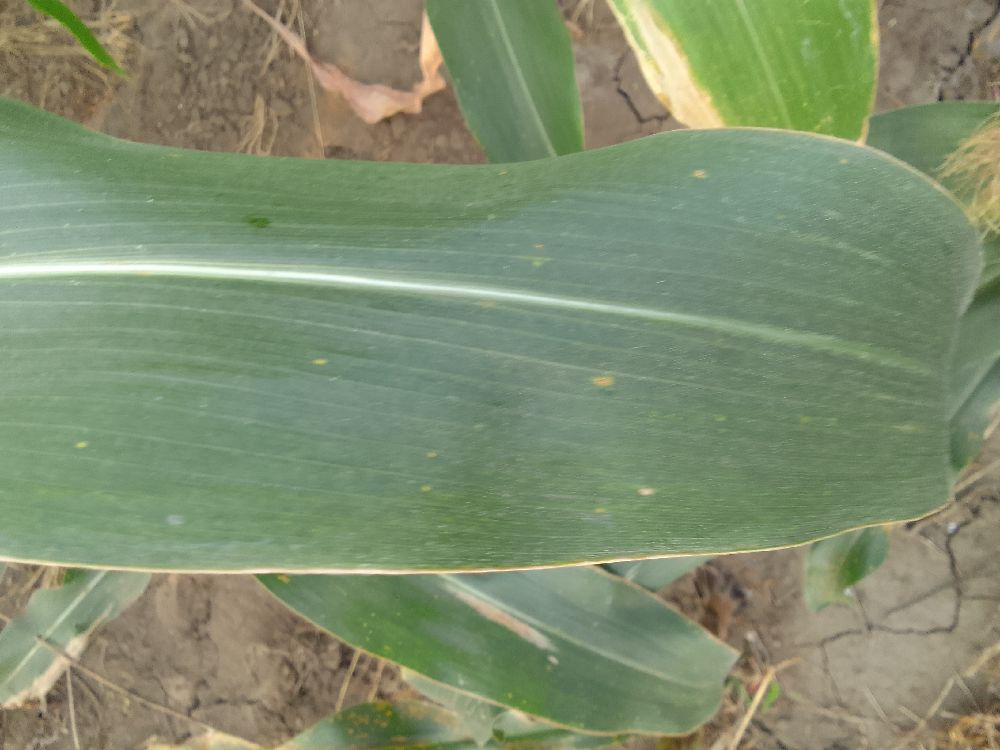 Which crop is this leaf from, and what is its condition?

maize, healthy
